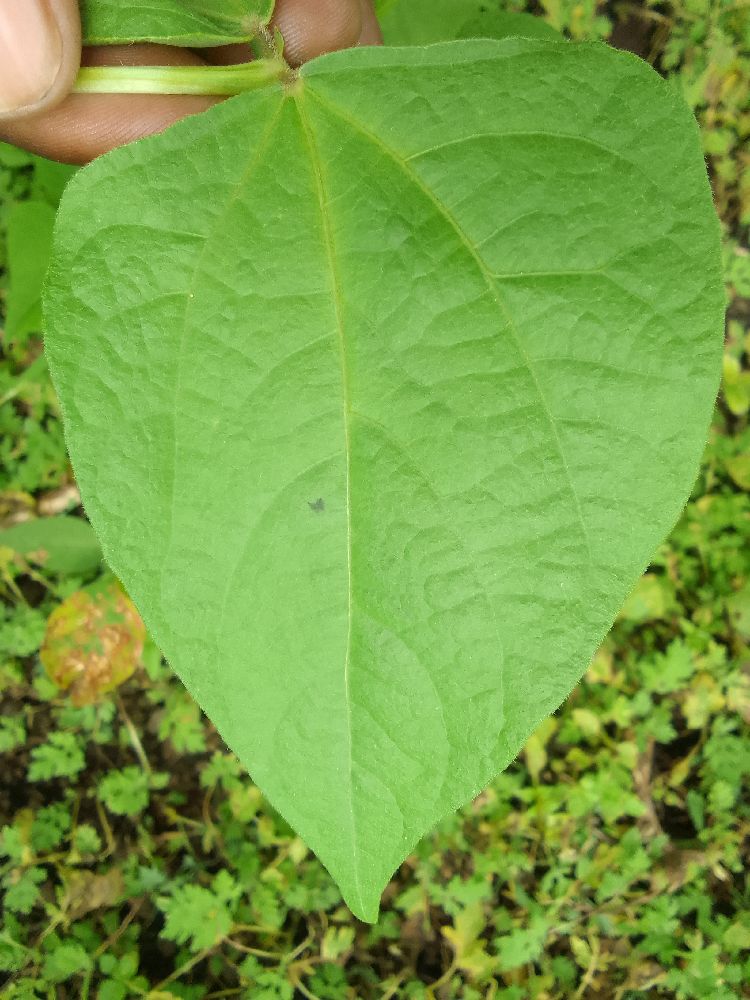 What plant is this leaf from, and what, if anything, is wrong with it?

common bean, healthy
